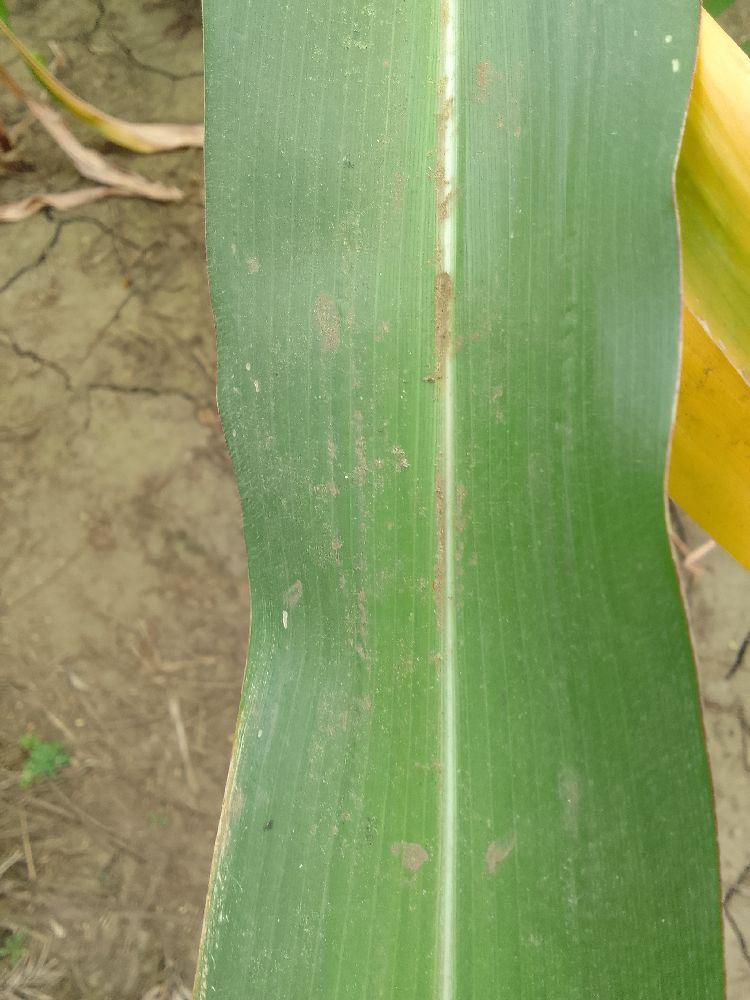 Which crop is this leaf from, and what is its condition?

maize, healthy
